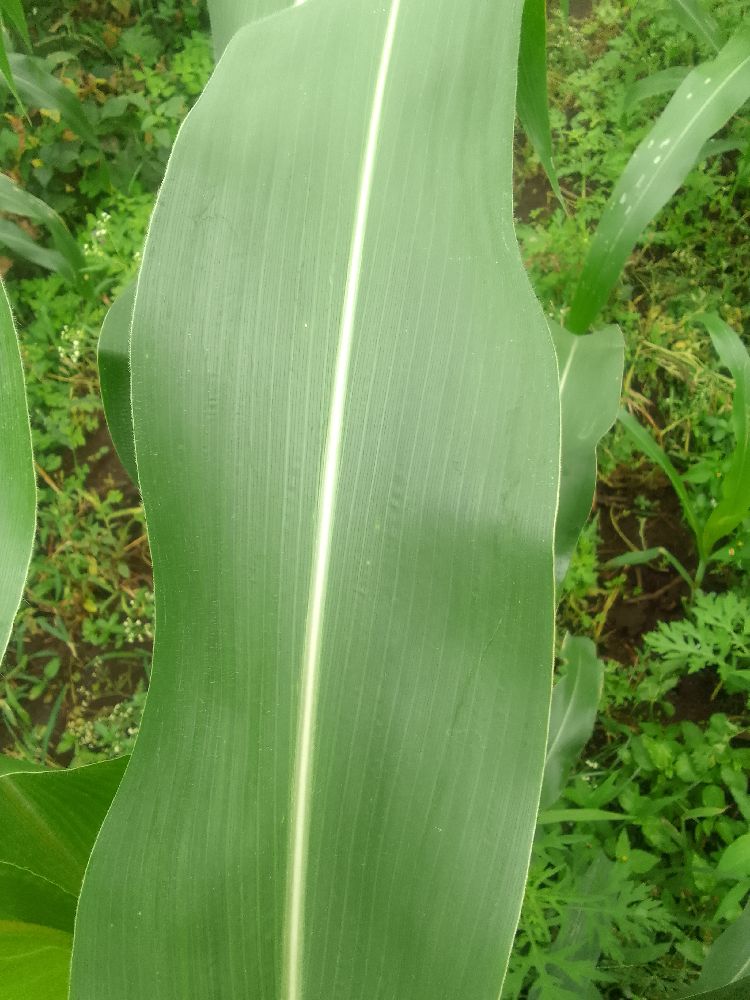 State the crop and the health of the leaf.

maize, healthy
